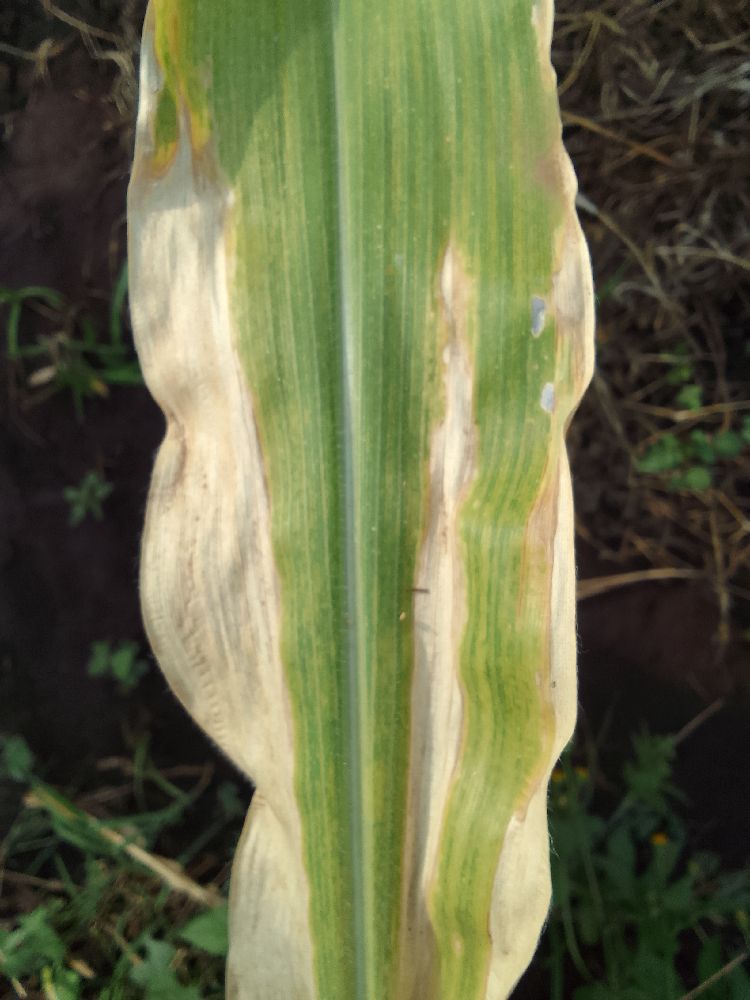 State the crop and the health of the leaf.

maize, maize lethal necrosis
